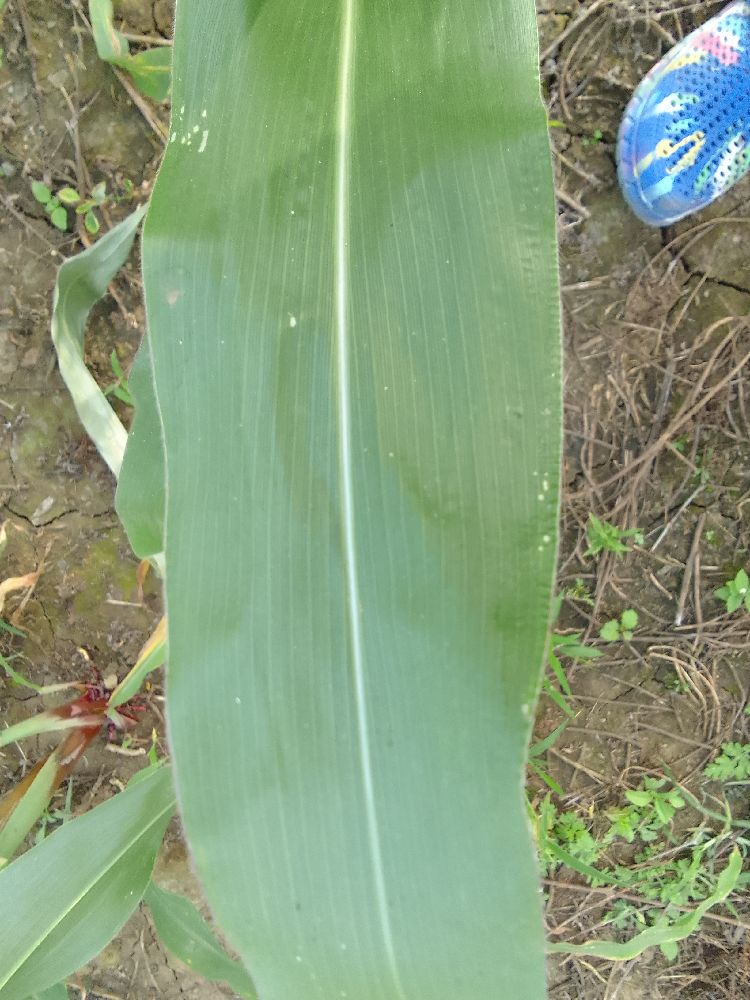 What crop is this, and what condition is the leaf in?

maize, healthy
